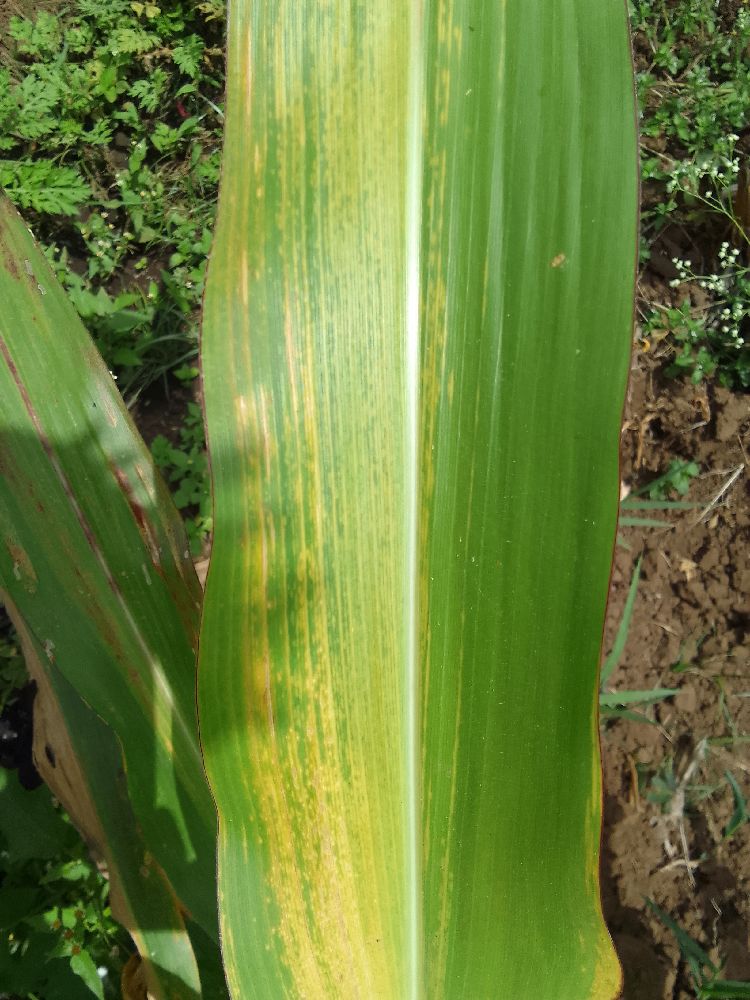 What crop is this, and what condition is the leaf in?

maize, maize lethal necrosis
